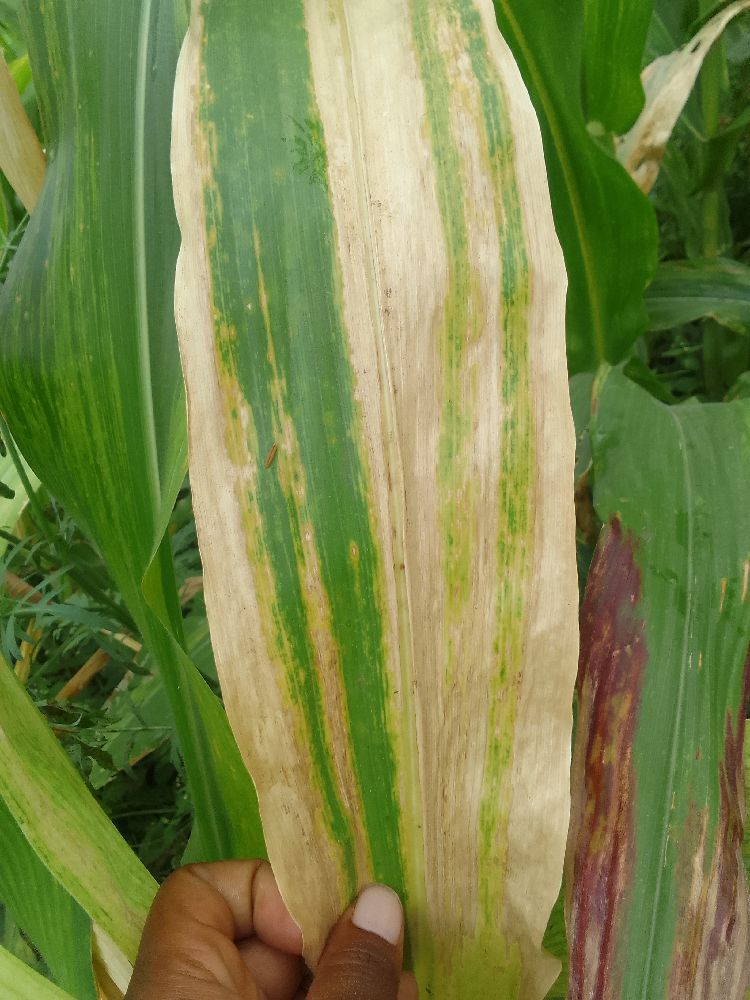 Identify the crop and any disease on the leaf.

maize, maize lethal necrosis
